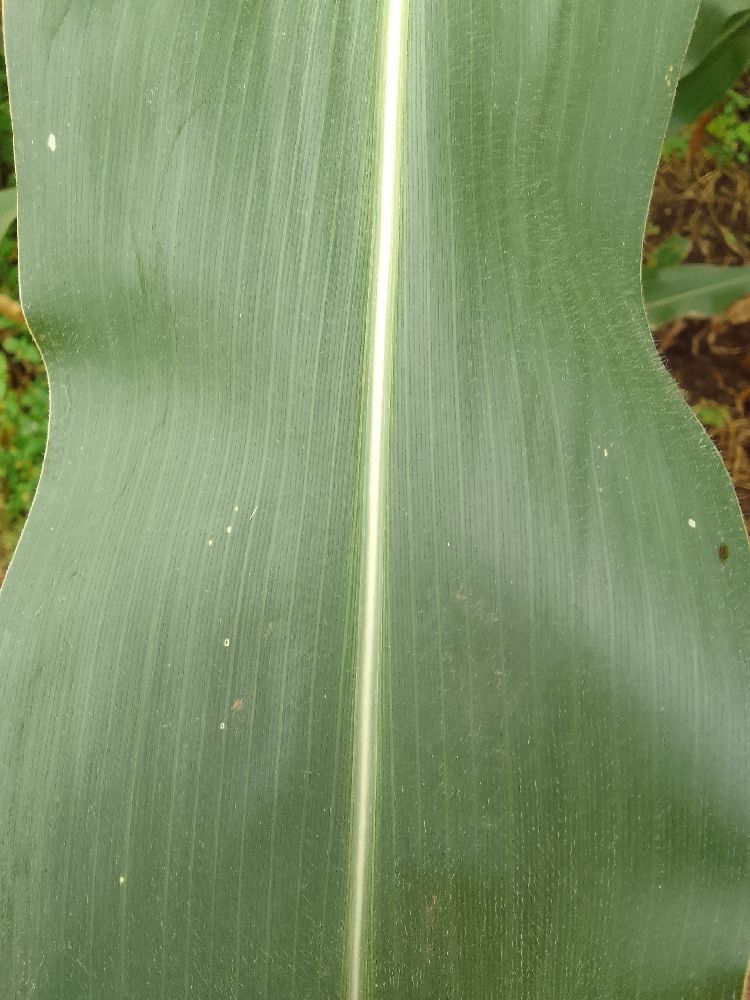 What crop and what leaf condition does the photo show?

maize, healthy
